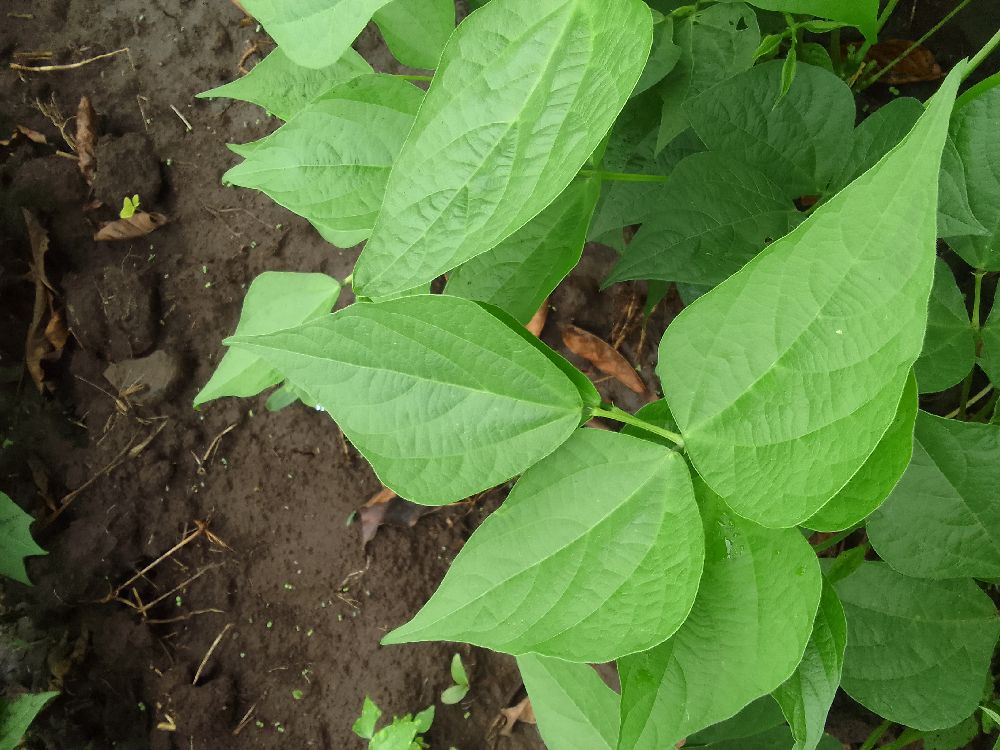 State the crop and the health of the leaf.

common bean, healthy
